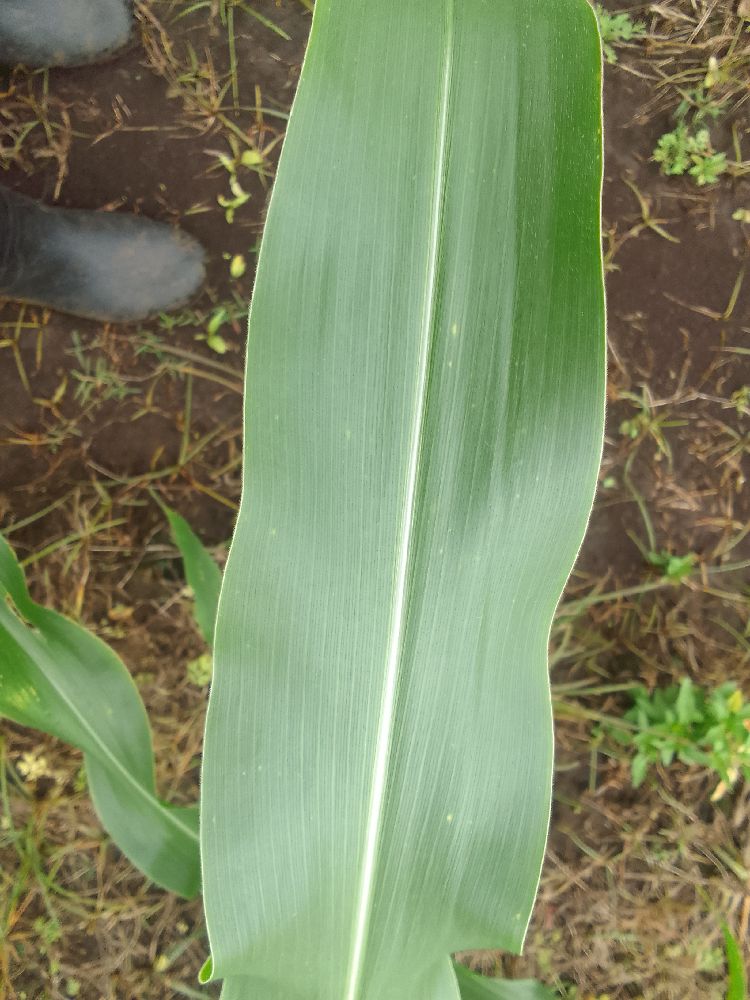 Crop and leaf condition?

maize, healthy
